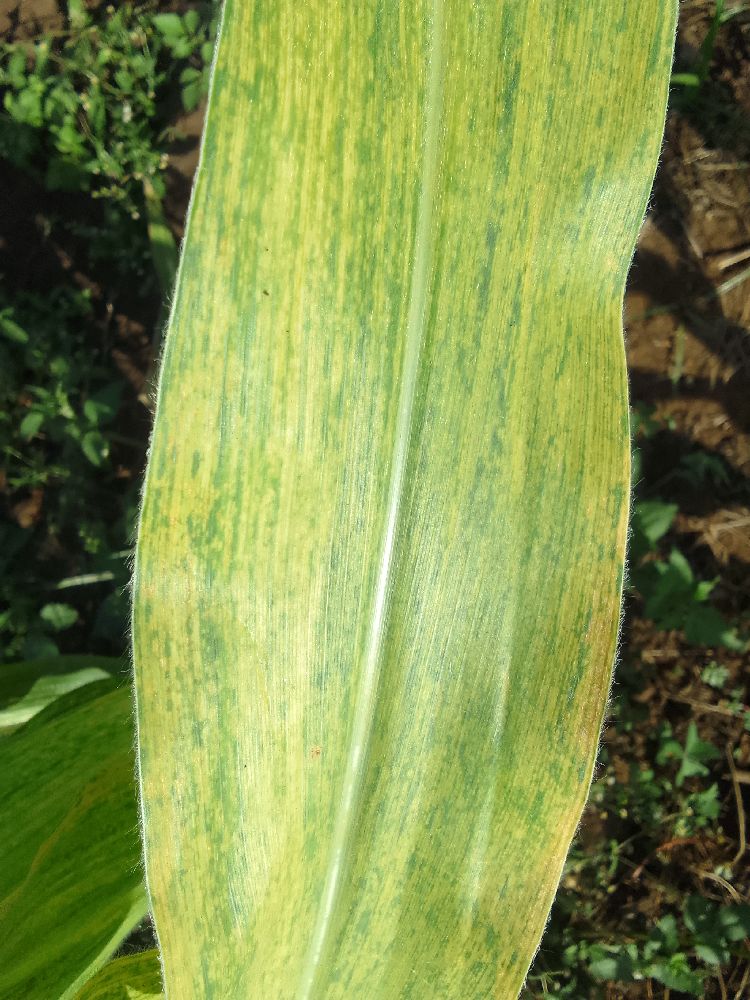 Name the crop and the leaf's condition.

maize, maize lethal necrosis
